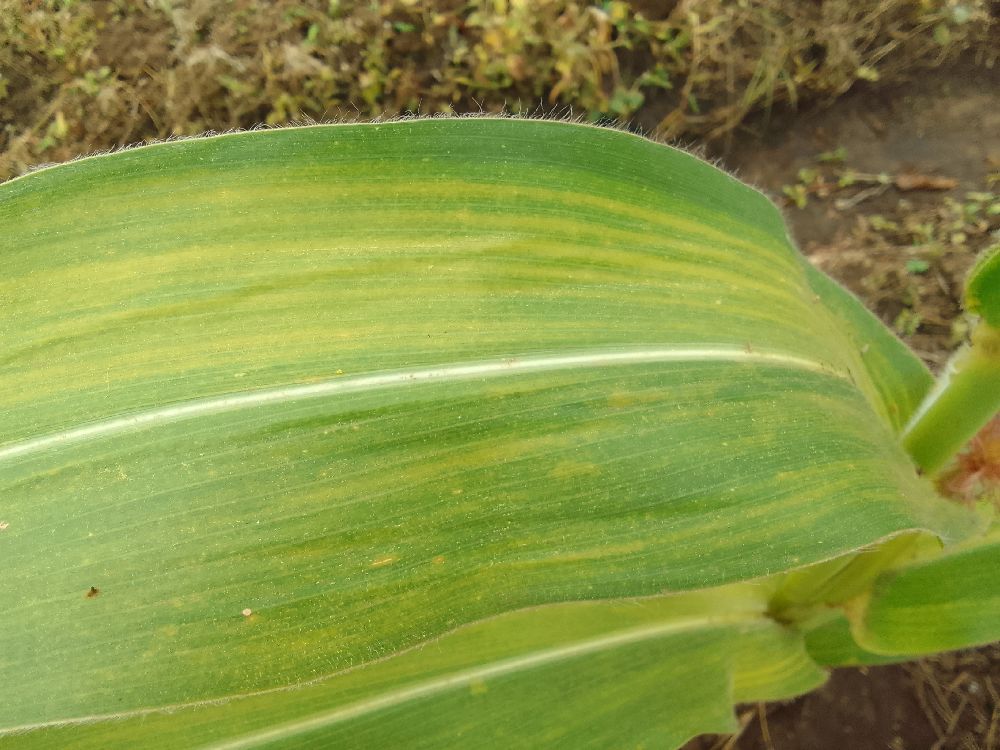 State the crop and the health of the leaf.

maize, maize lethal necrosis
